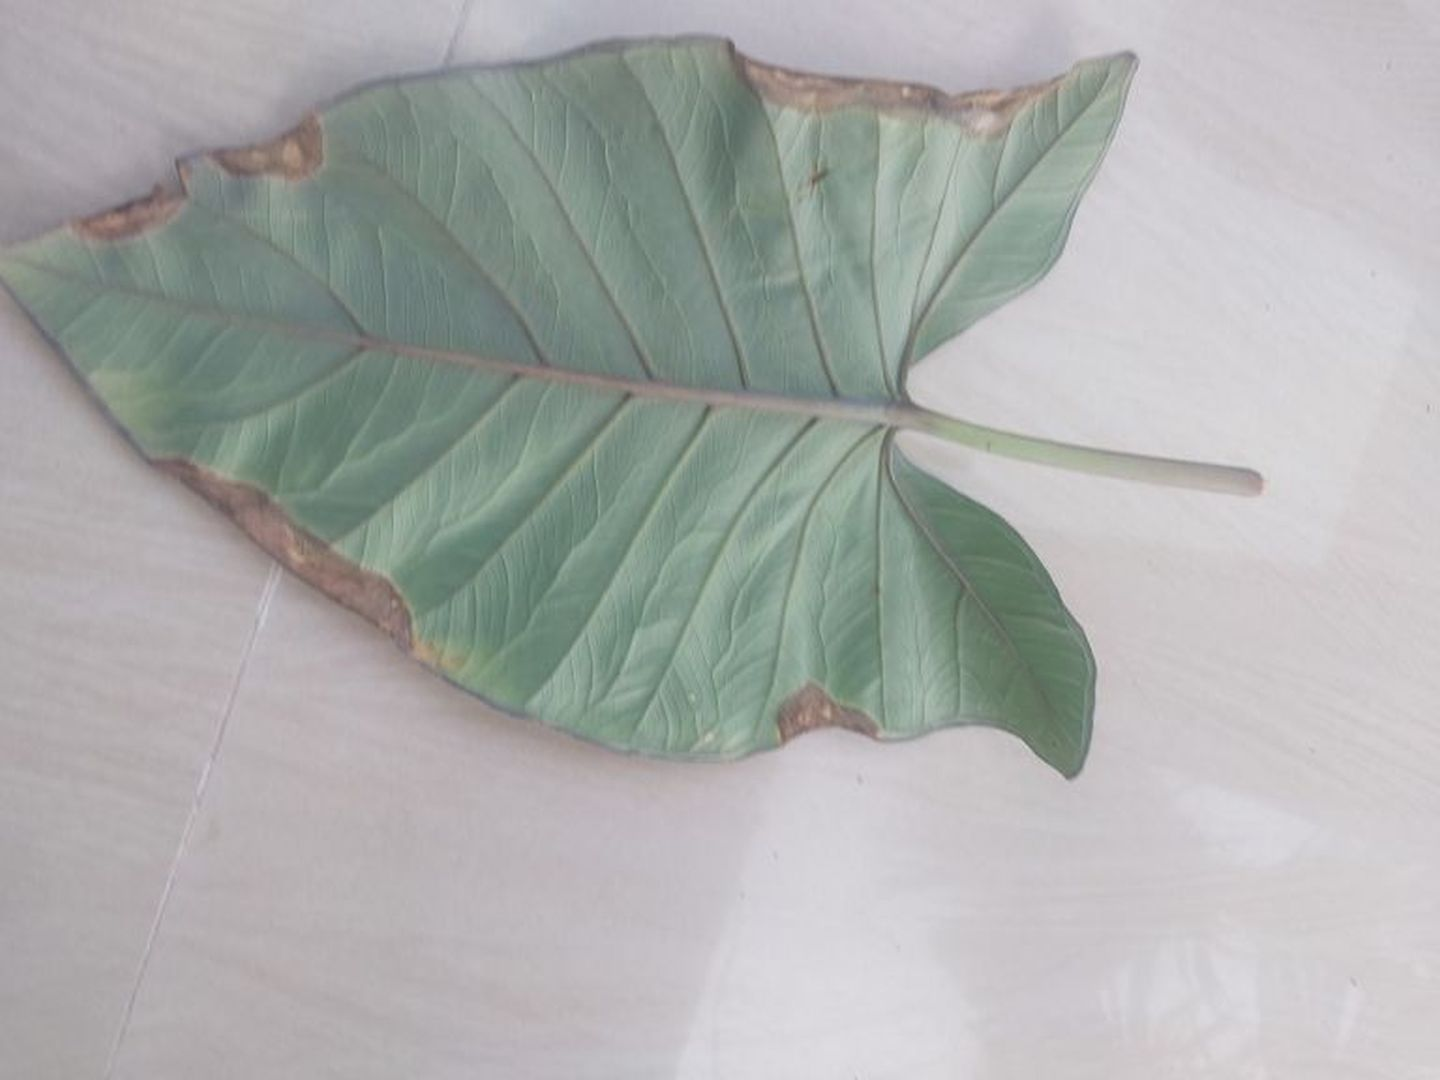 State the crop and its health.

taro, leaf blight
